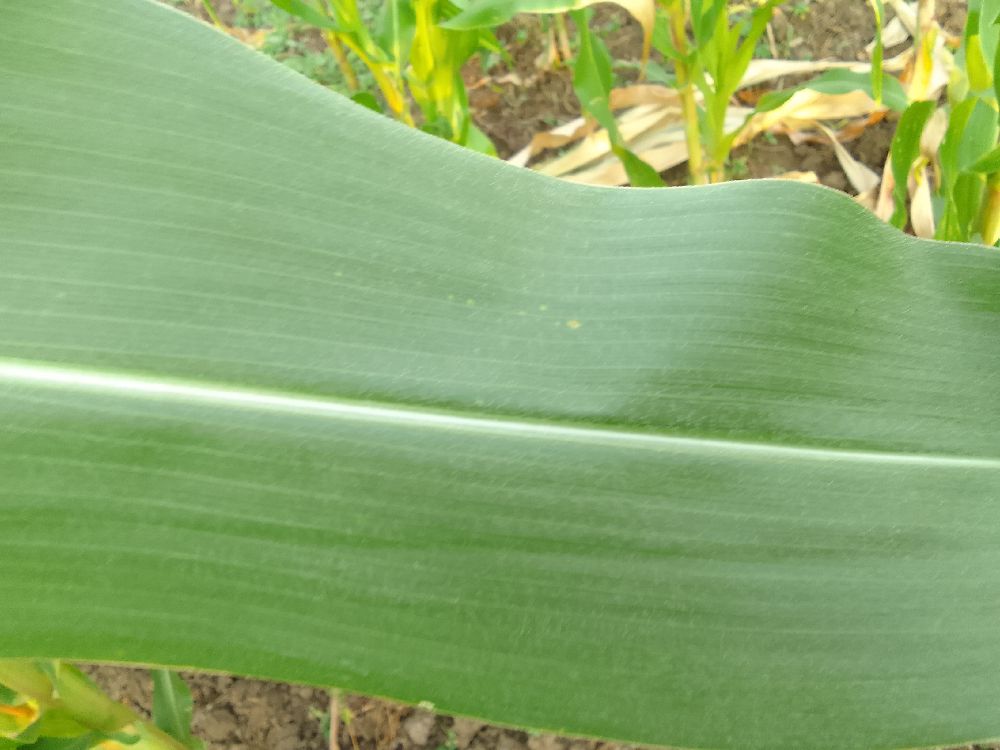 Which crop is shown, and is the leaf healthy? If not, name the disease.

maize, healthy
